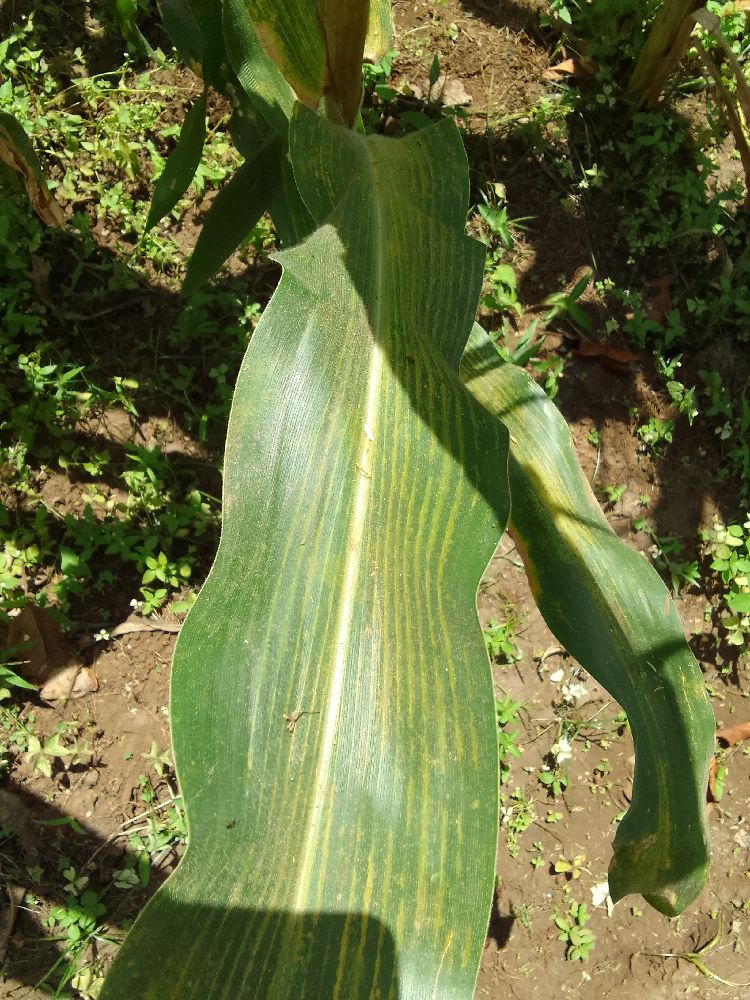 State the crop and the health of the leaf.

maize, maize lethal necrosis
